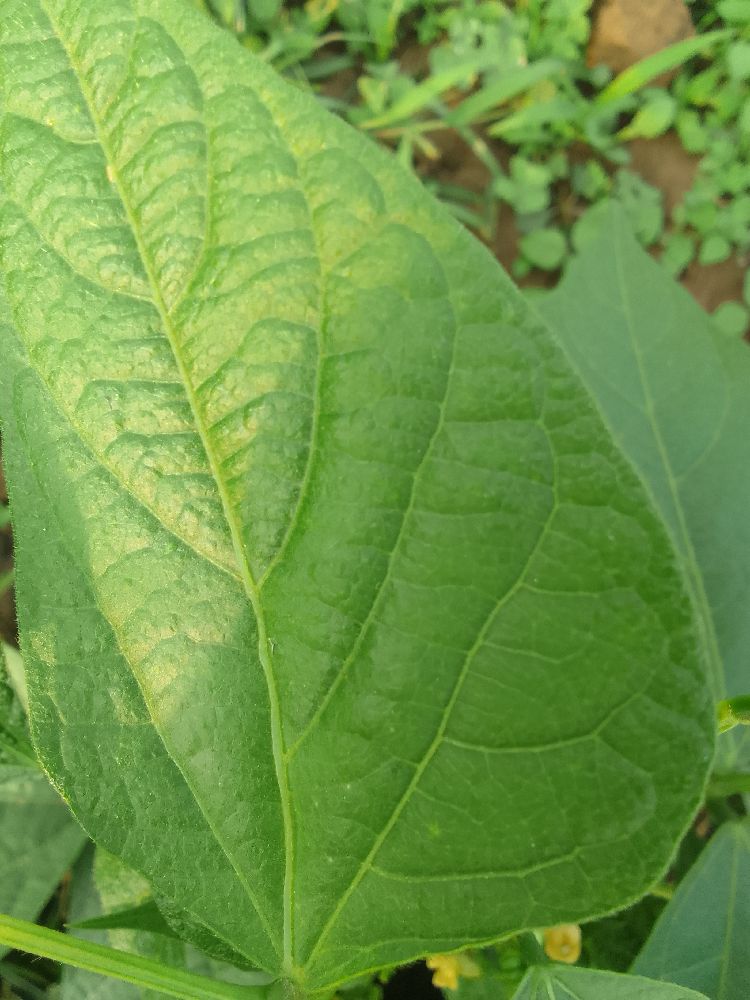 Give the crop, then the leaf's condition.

common bean, healthy
